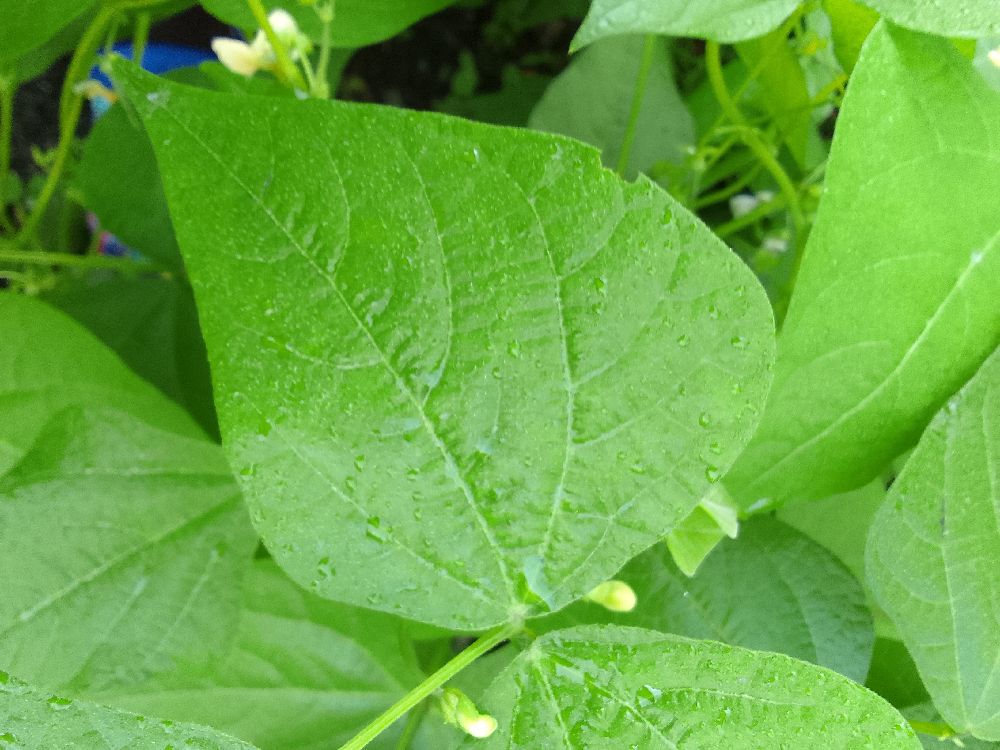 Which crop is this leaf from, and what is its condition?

common bean, healthy
